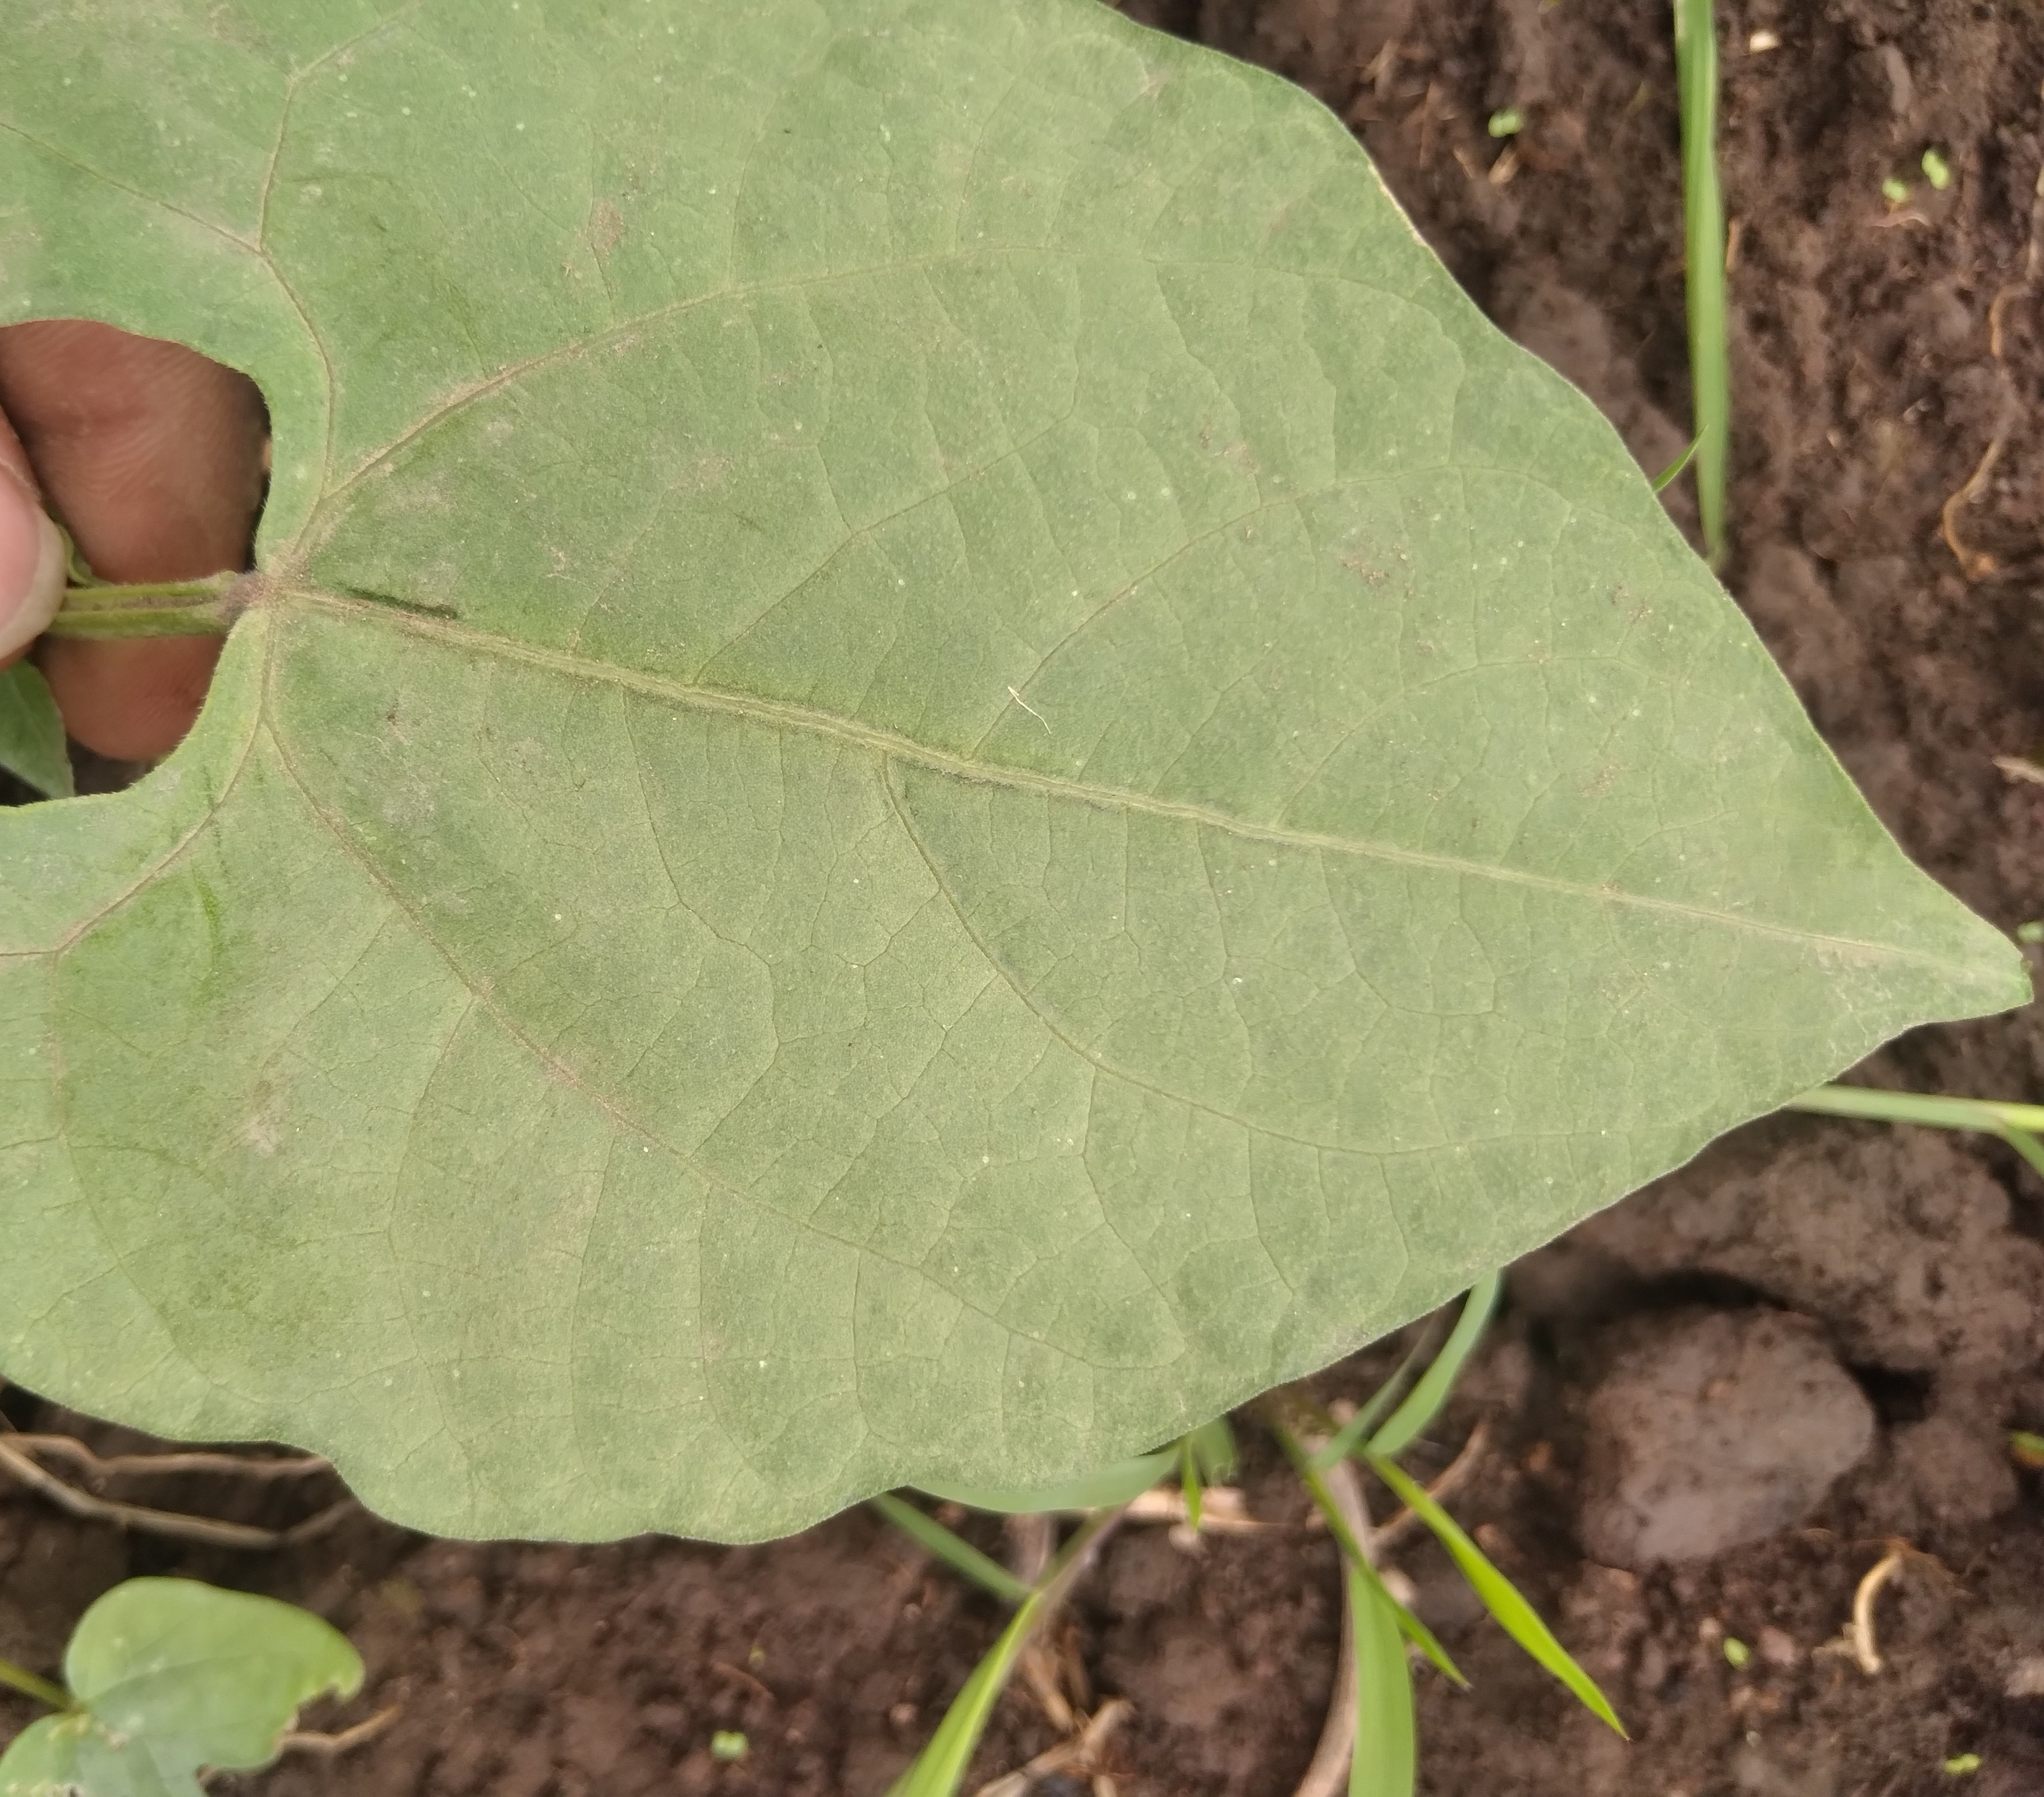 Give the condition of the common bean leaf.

healthy
